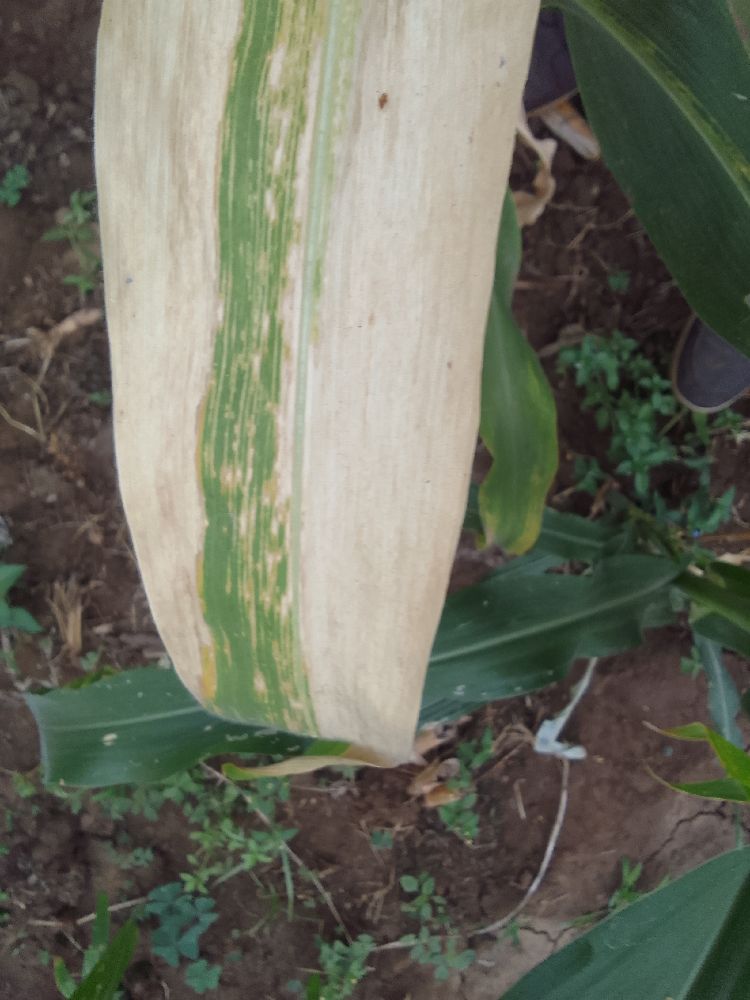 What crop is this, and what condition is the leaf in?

maize, maize lethal necrosis
